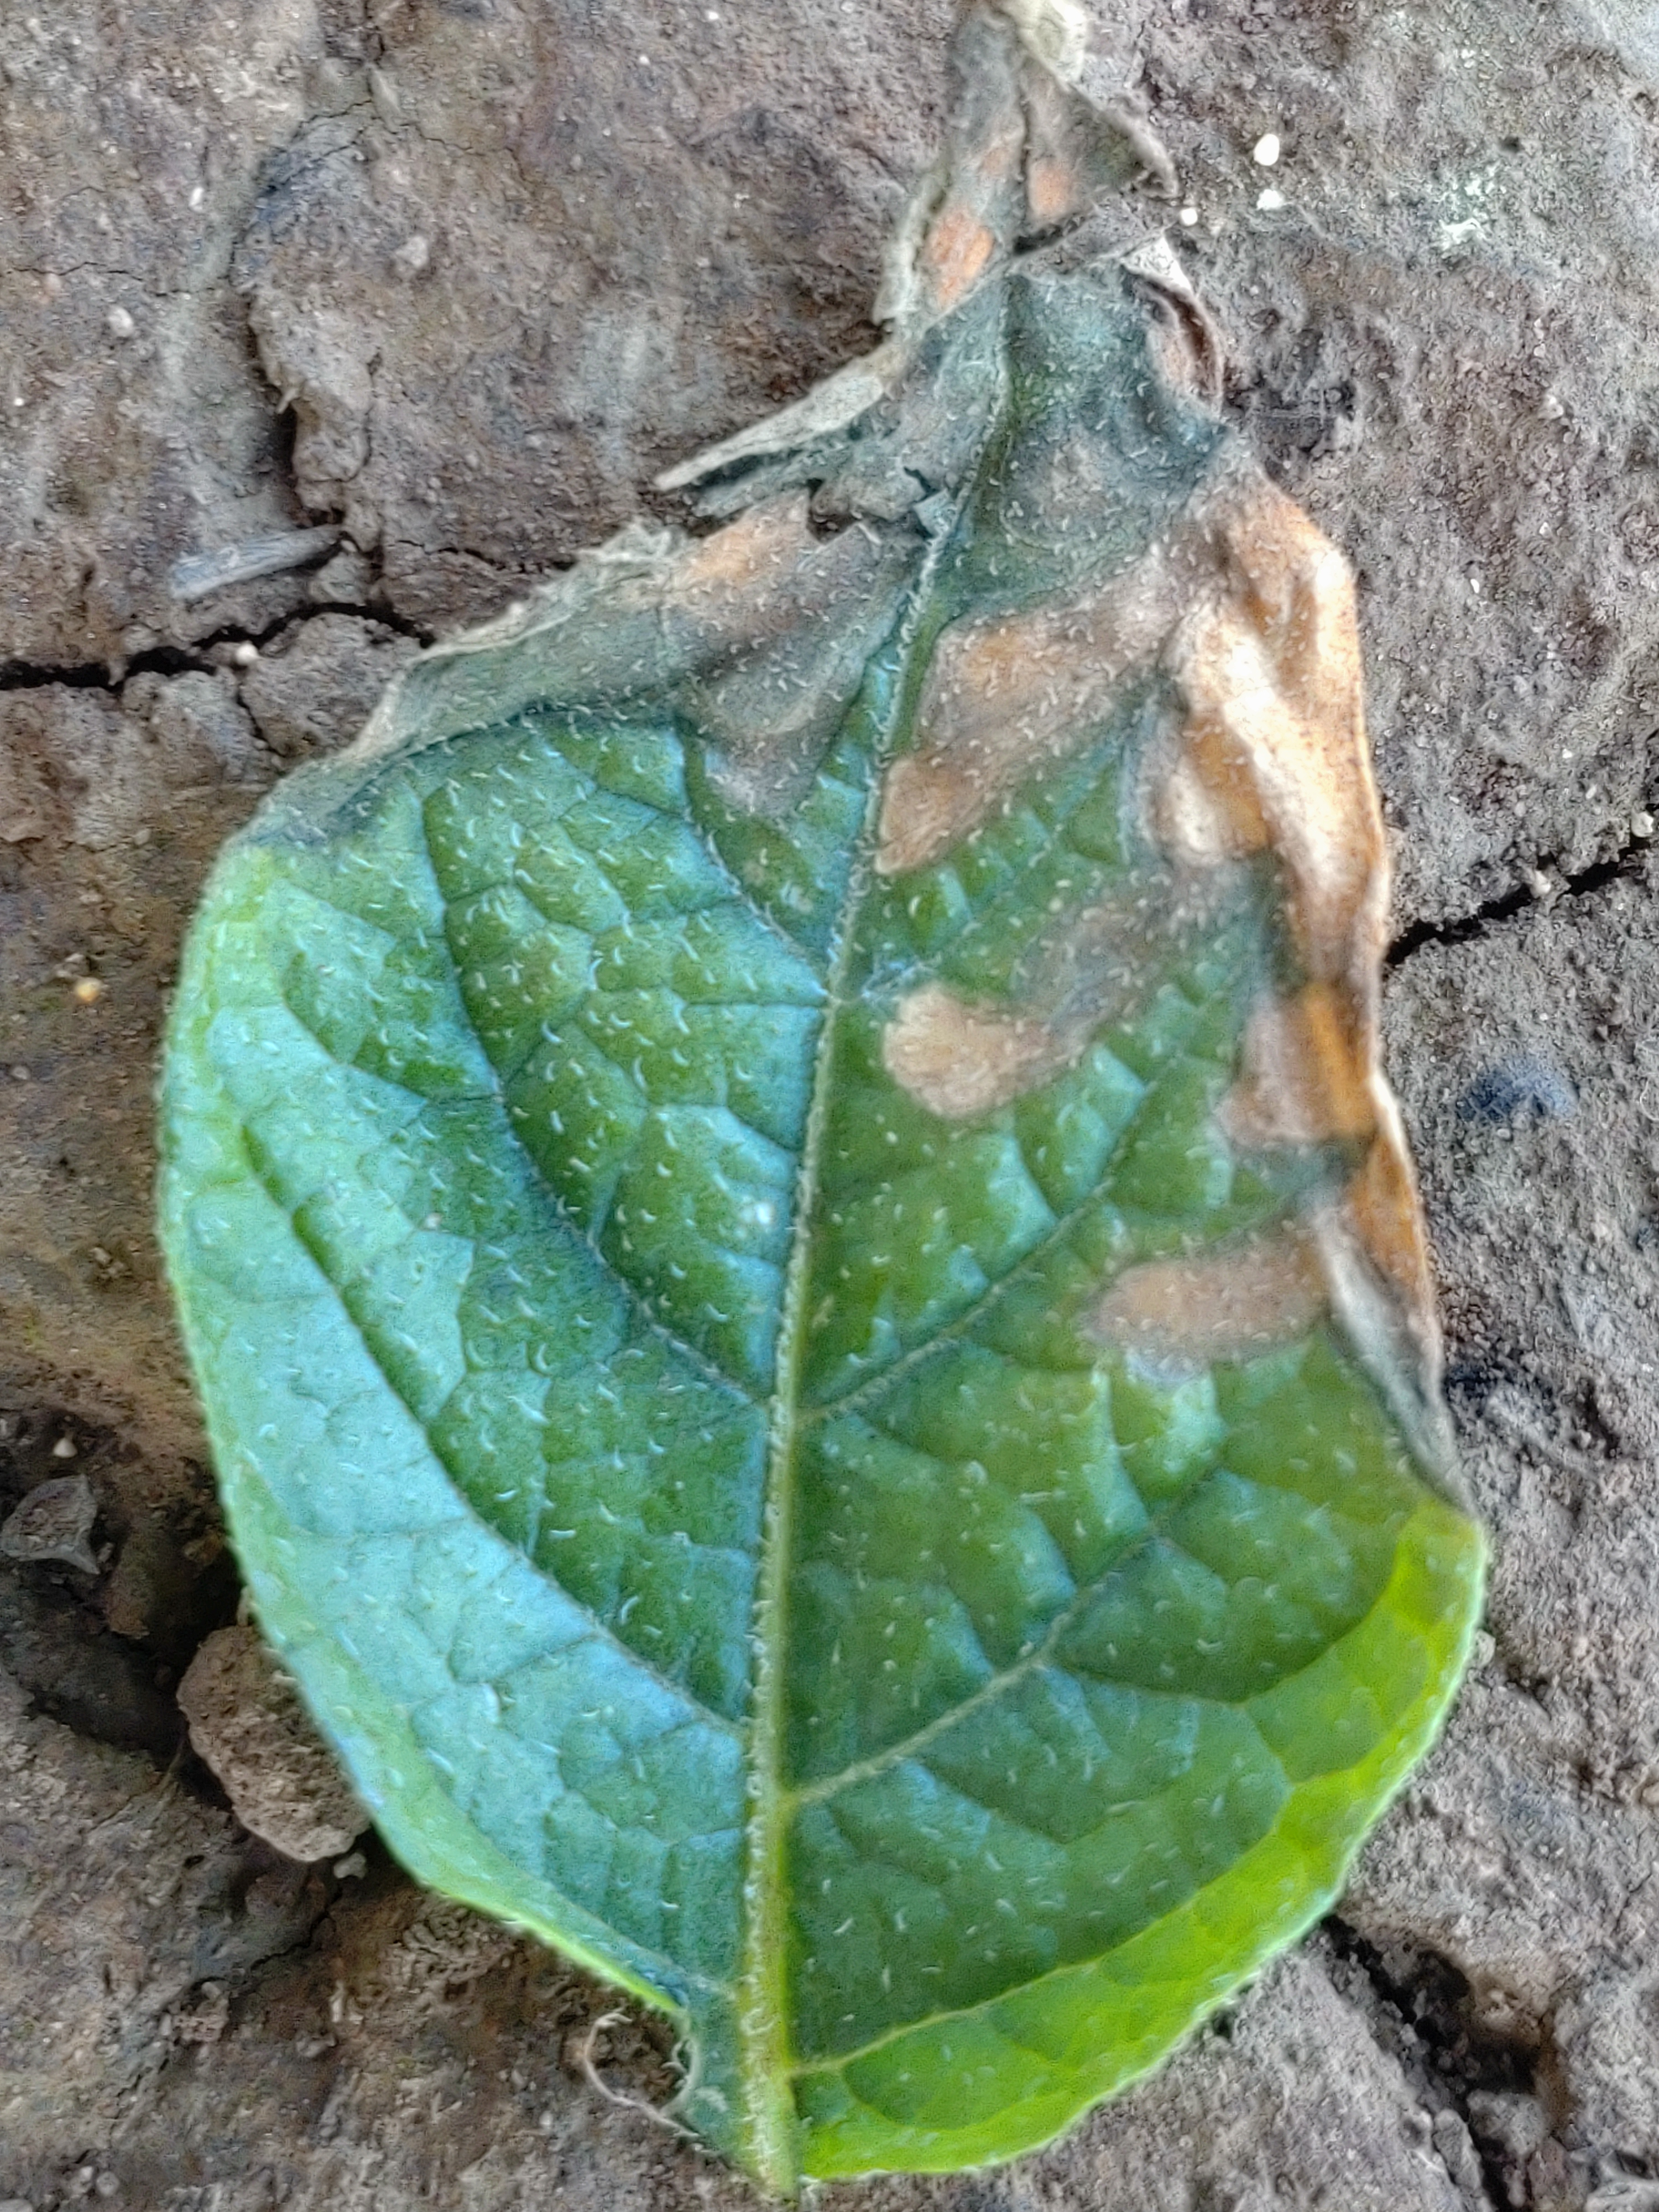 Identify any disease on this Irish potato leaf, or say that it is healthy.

early blight
